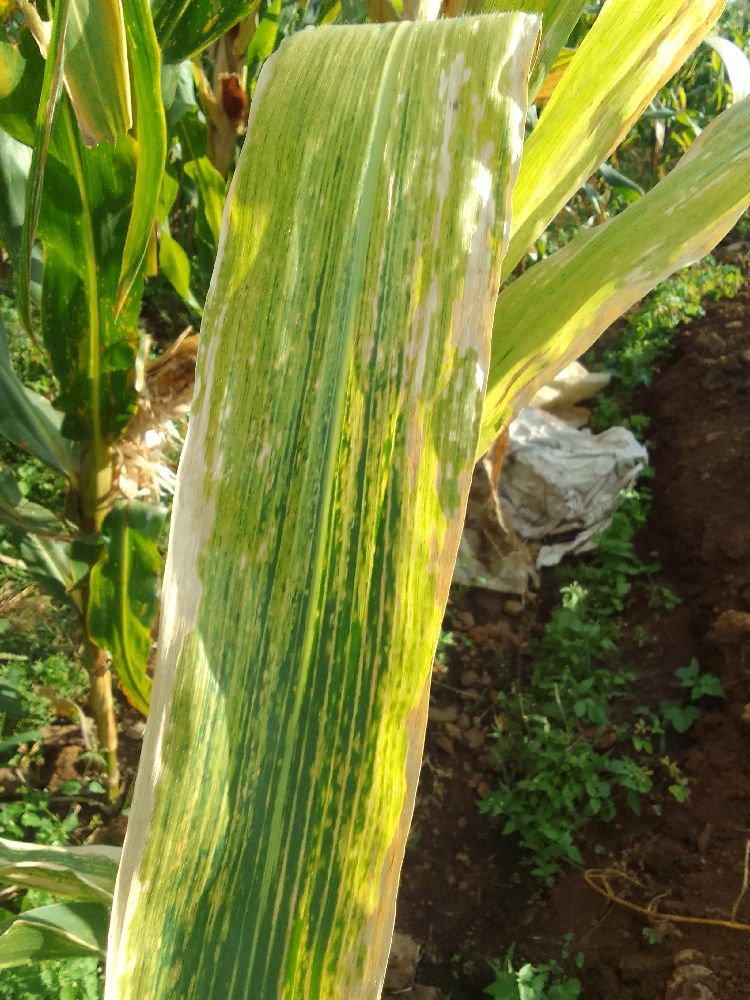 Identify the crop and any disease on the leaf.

maize, maize lethal necrosis
